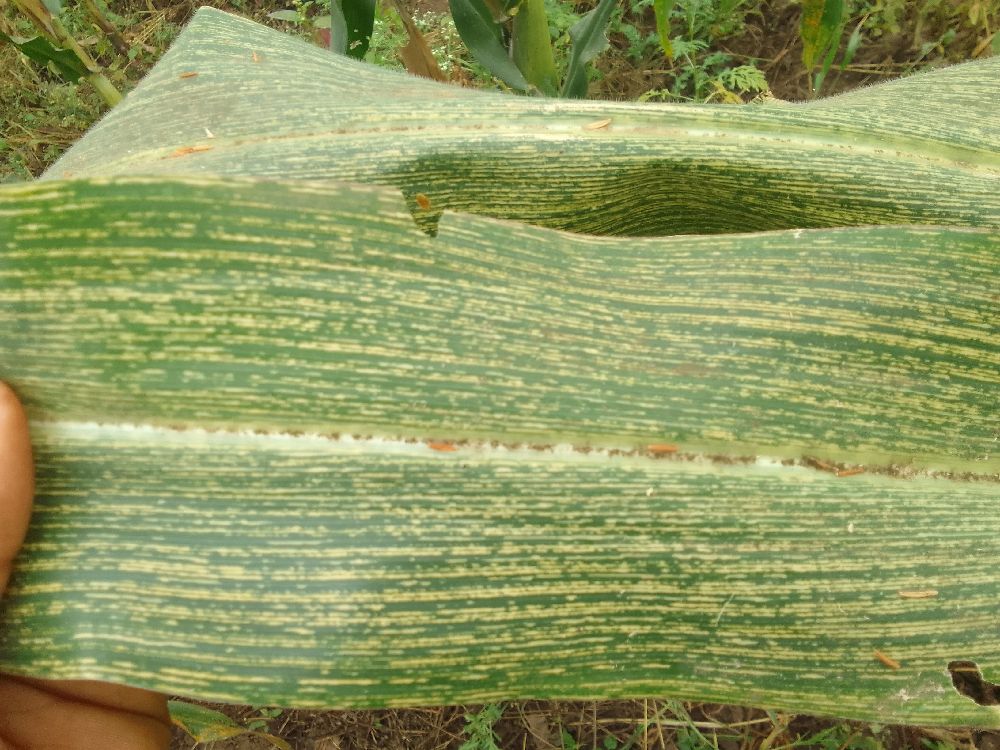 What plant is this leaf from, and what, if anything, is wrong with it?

maize, maize streak virus
